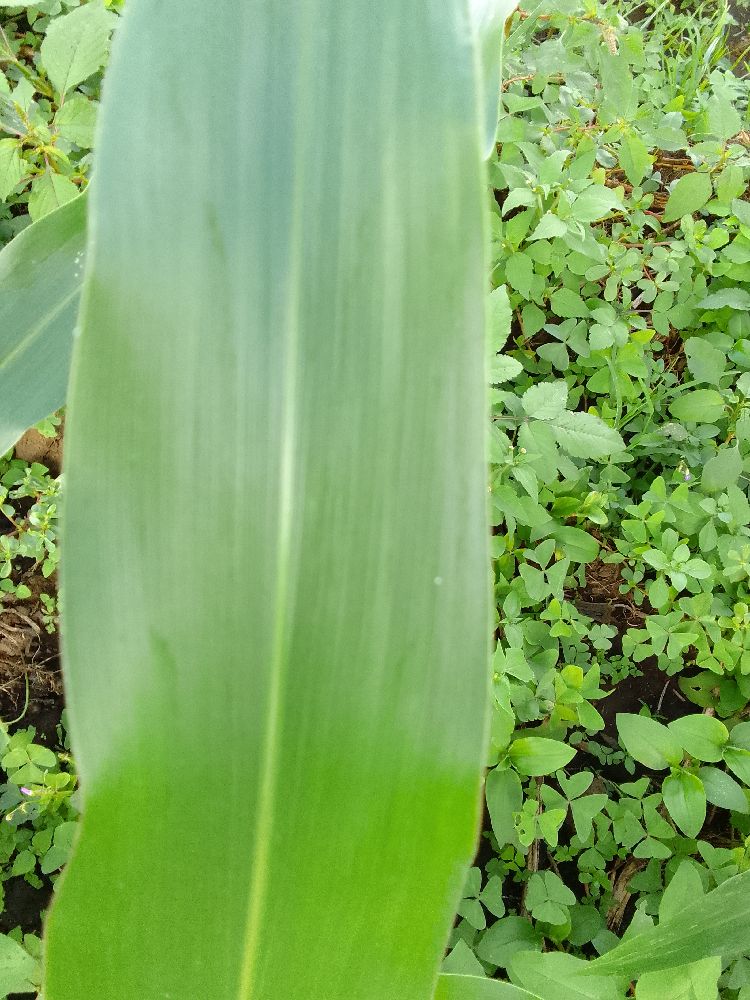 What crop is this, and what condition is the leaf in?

maize, healthy
